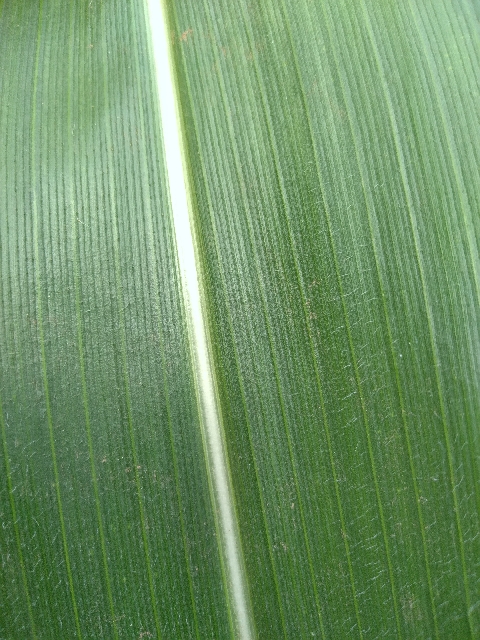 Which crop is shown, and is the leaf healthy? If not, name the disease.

maize, healthy
